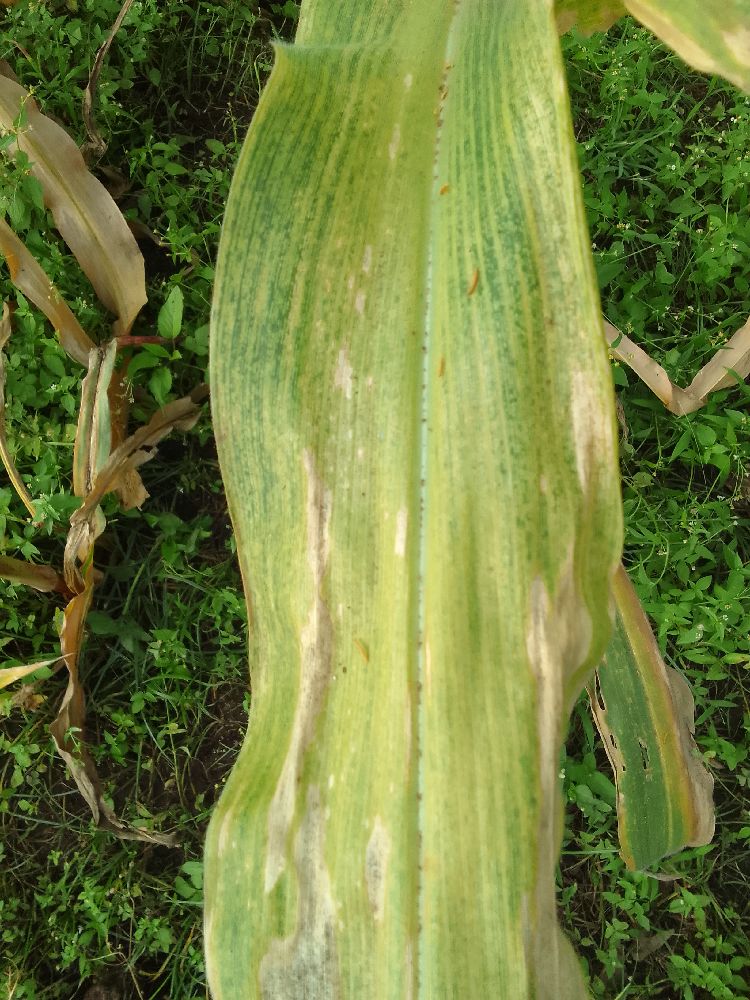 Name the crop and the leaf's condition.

maize, maize lethal necrosis
